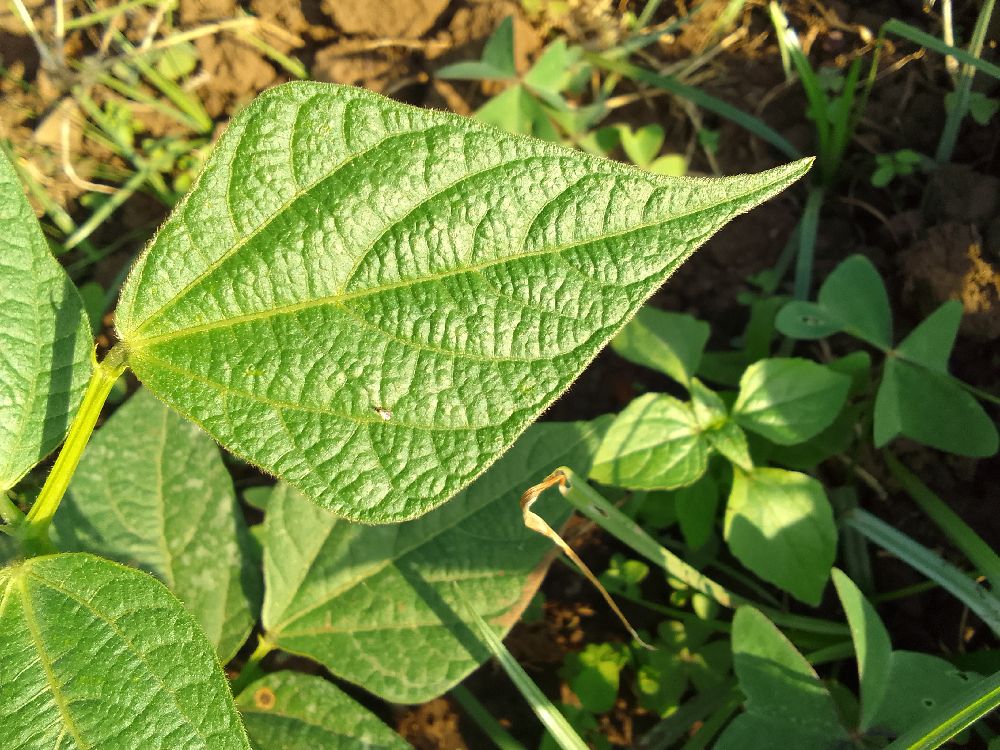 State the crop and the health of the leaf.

common bean, healthy
